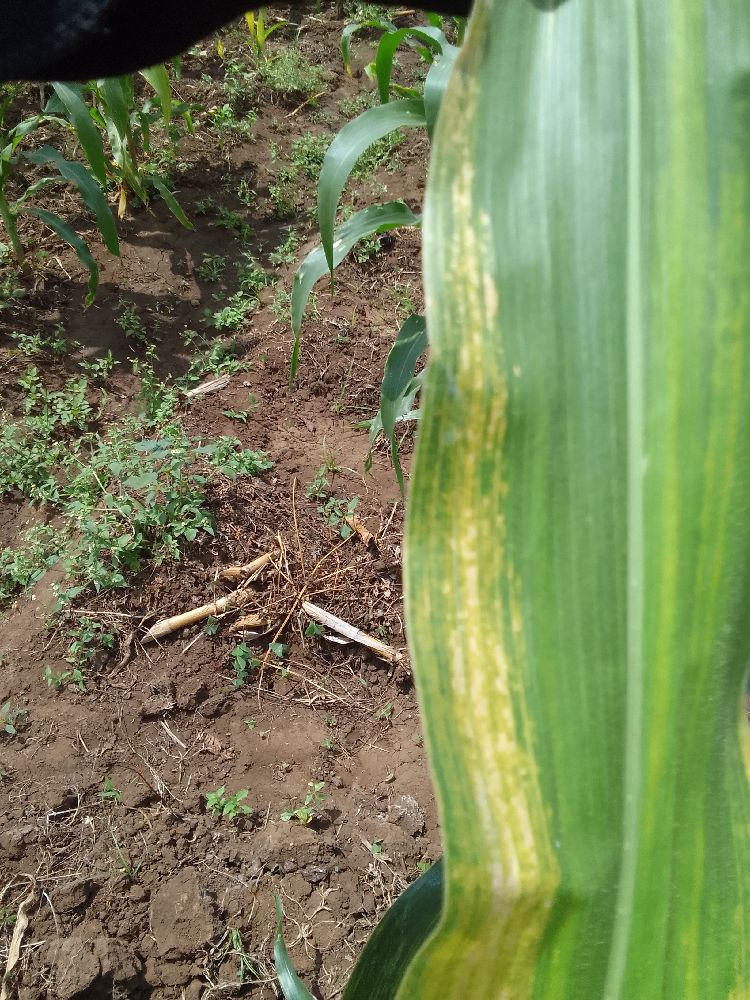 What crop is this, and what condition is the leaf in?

maize, maize lethal necrosis
